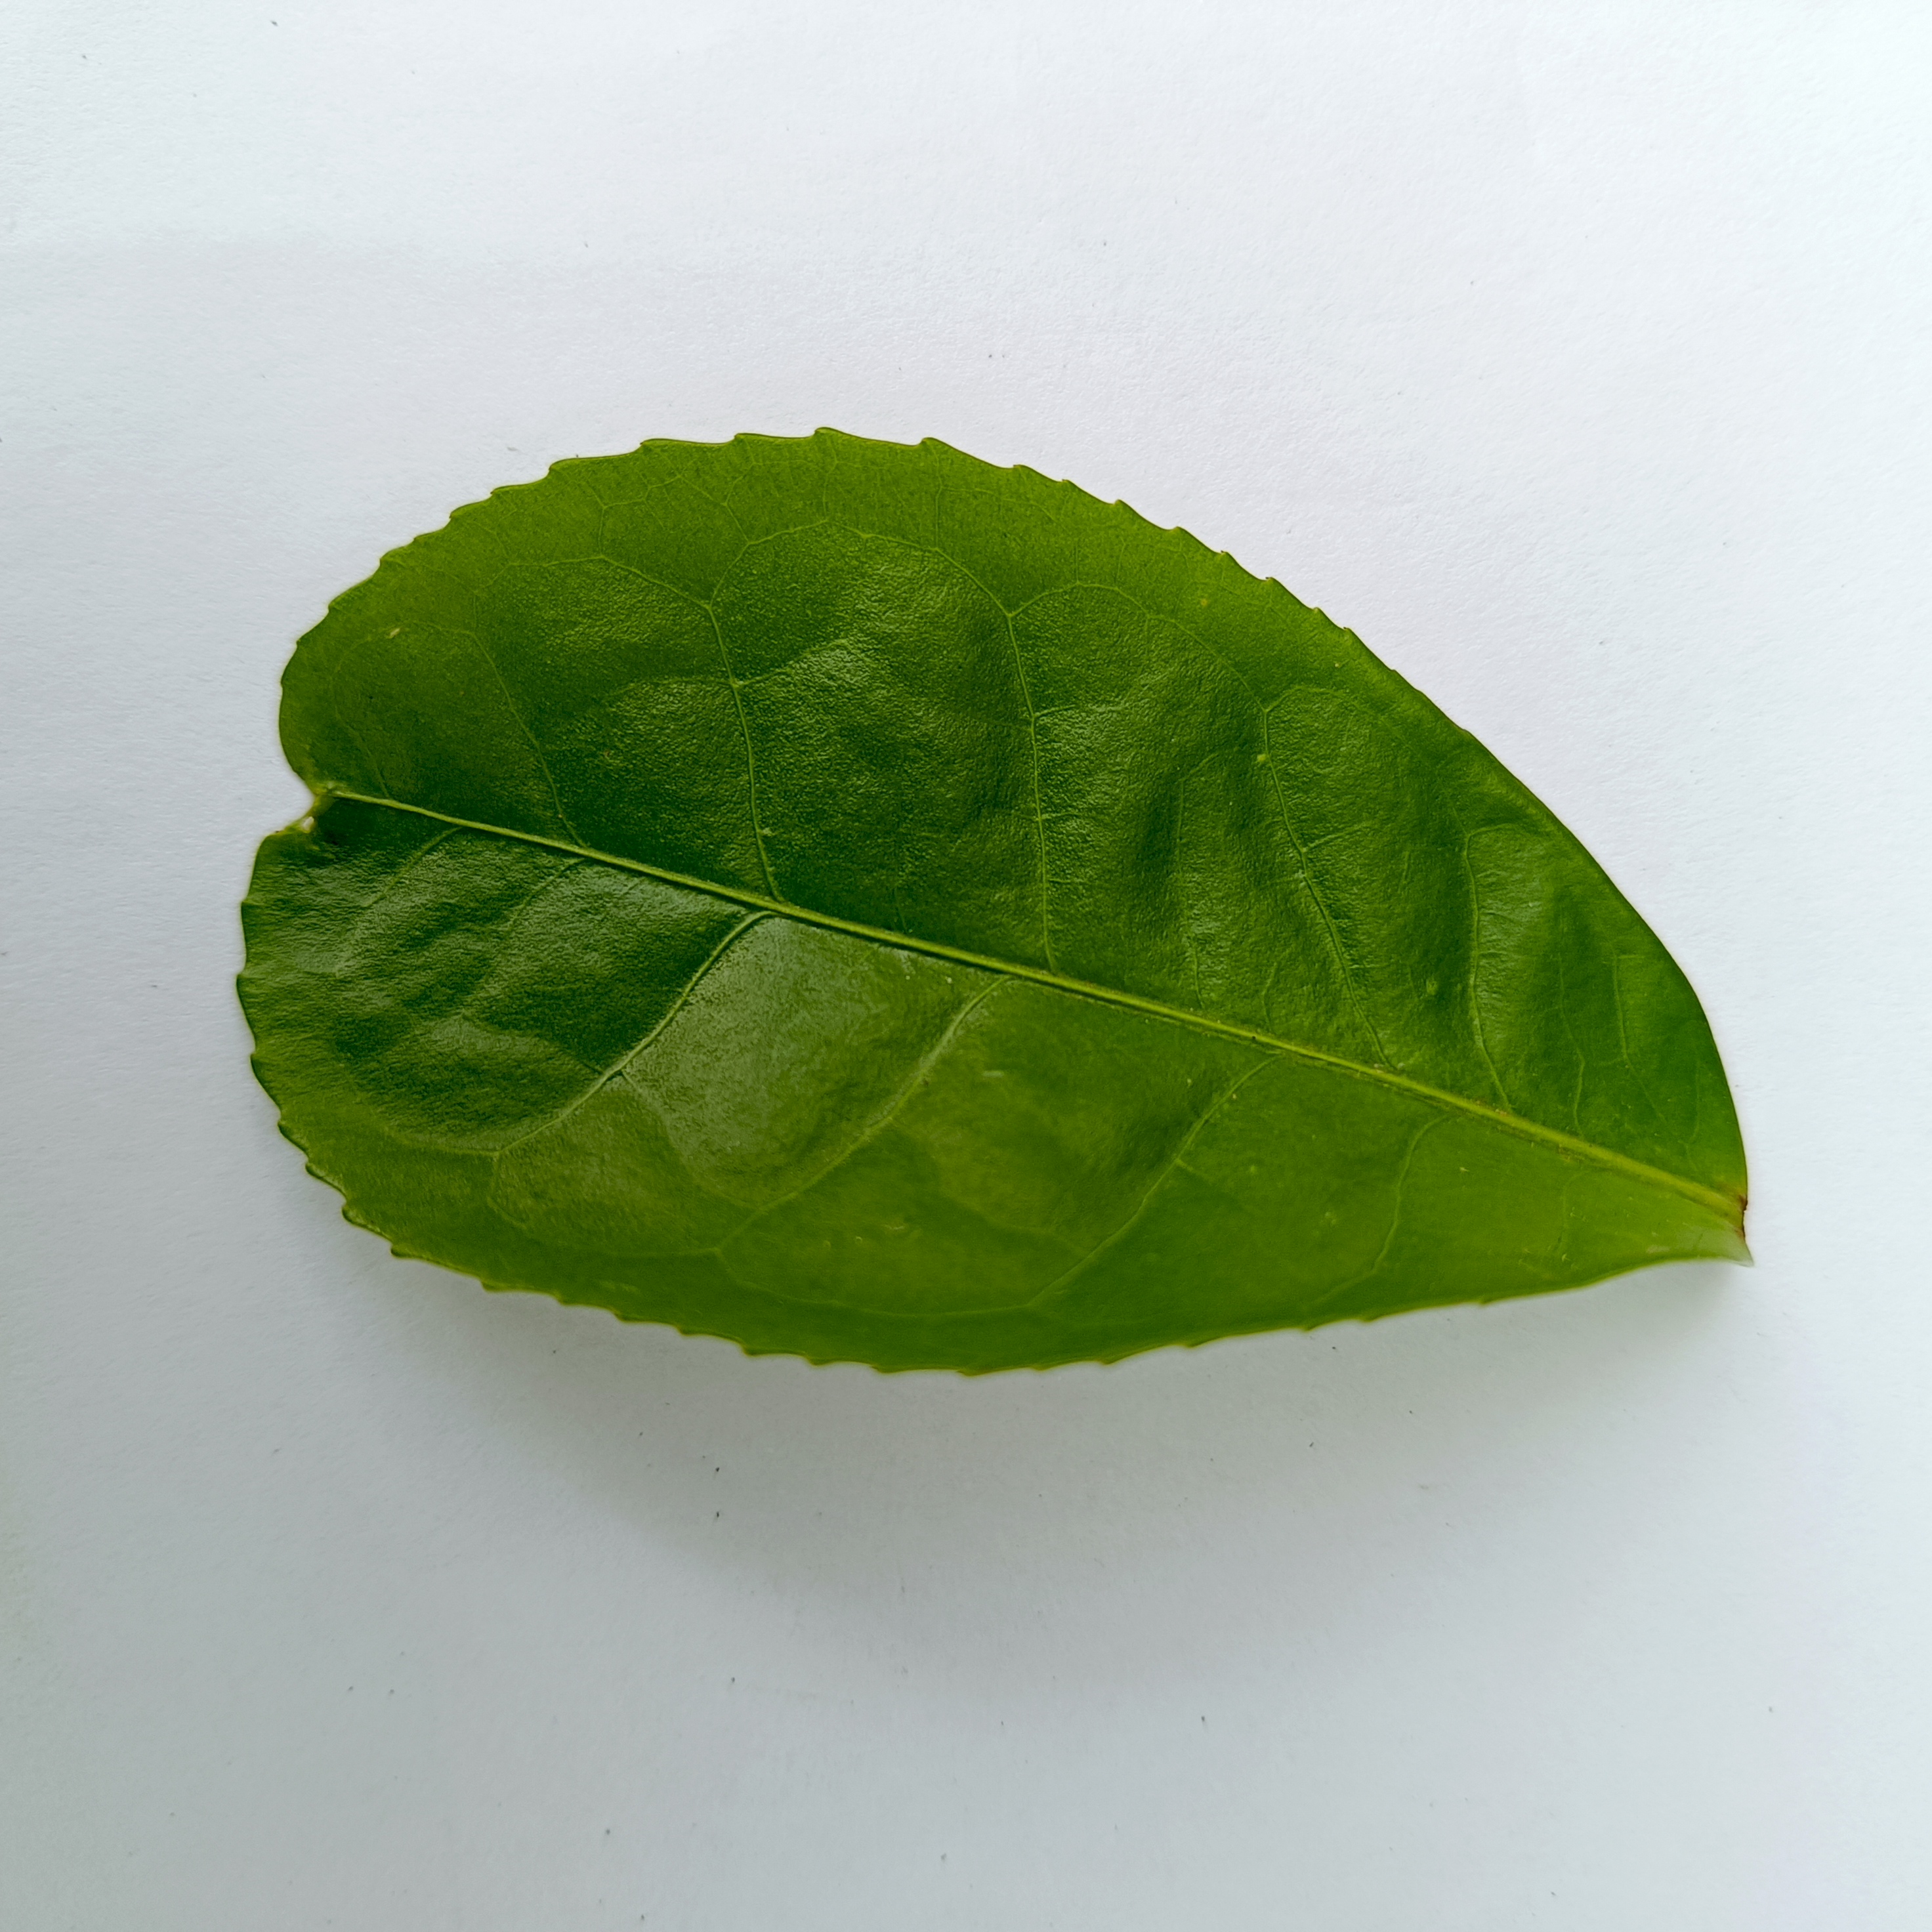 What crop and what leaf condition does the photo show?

tea, healthy
